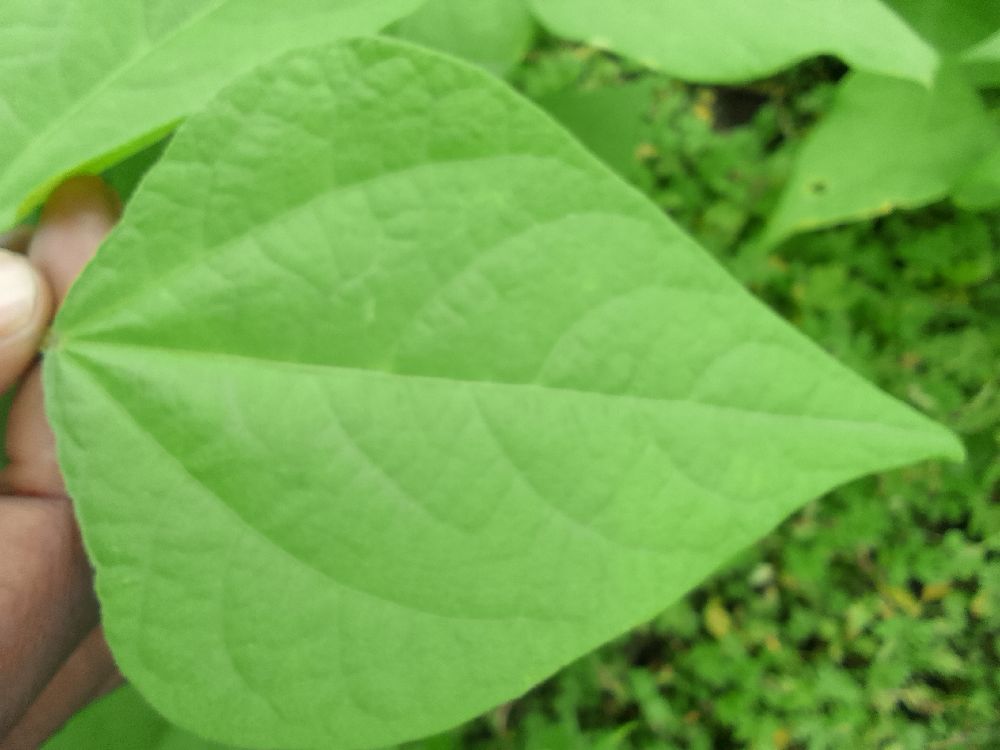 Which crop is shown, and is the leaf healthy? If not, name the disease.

common bean, healthy
